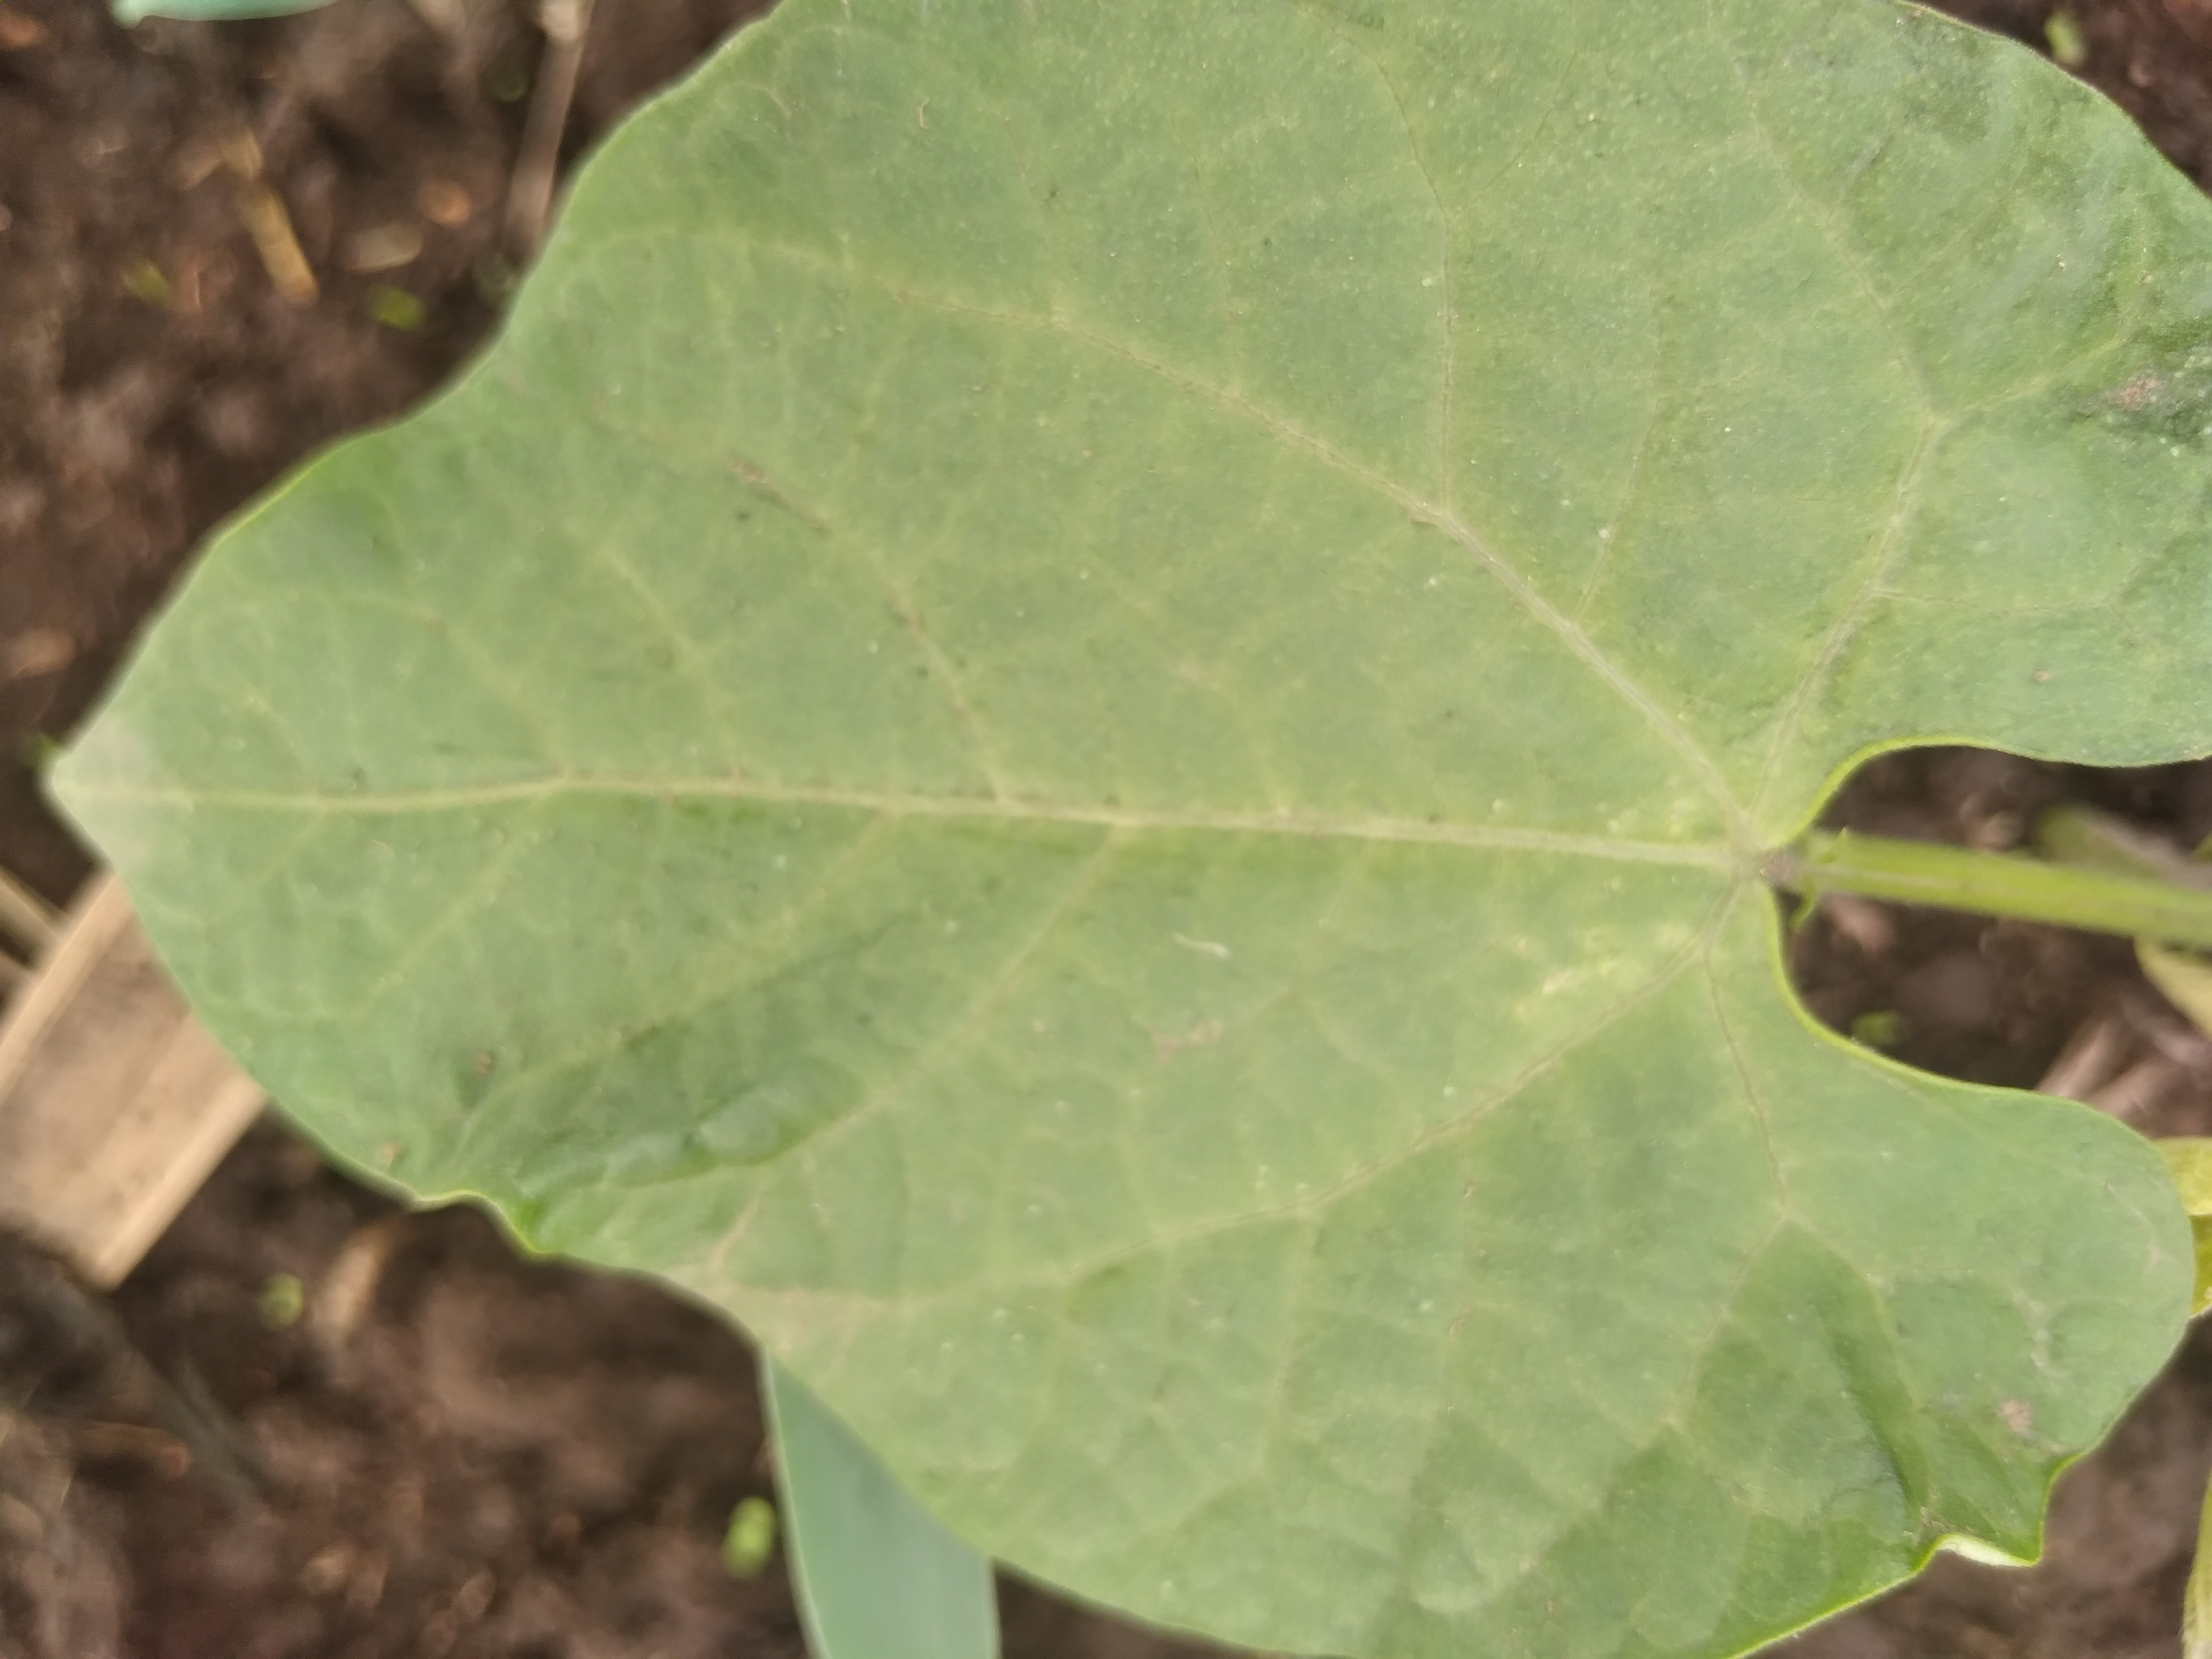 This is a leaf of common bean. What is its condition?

healthy
